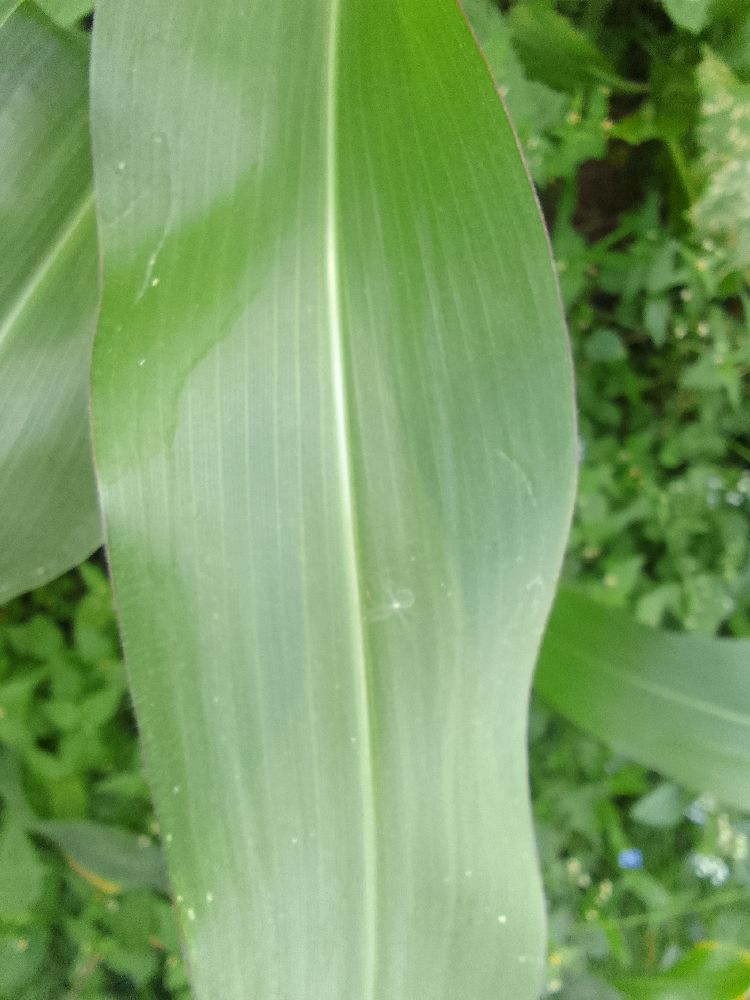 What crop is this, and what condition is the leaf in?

maize, healthy
